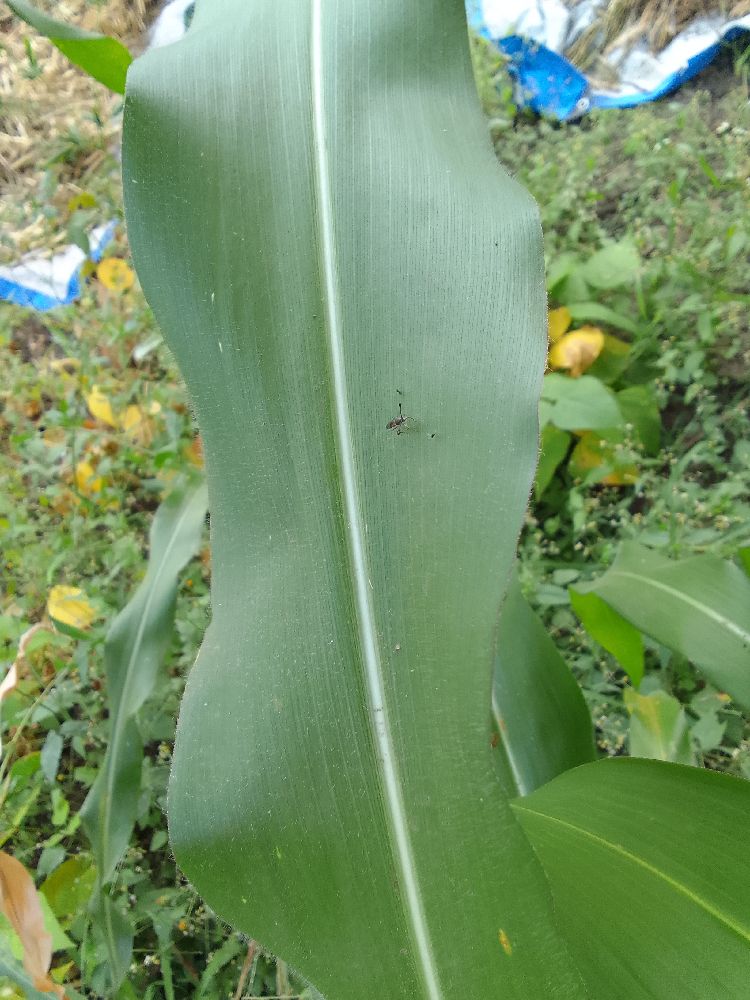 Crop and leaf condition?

maize, healthy
